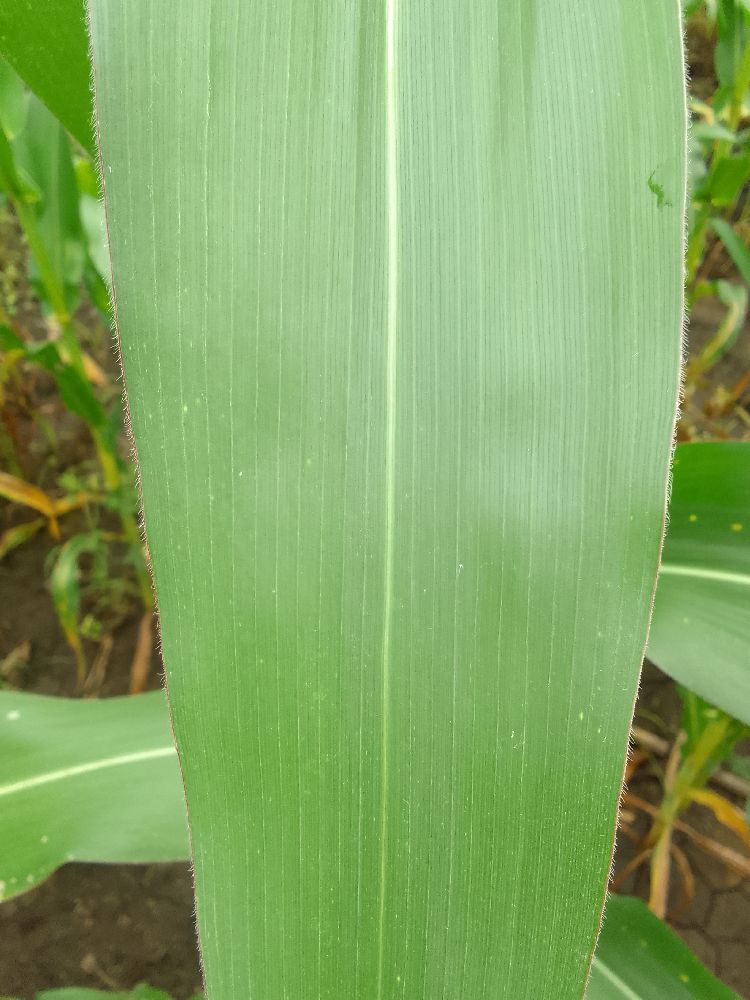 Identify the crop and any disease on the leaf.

maize, healthy
